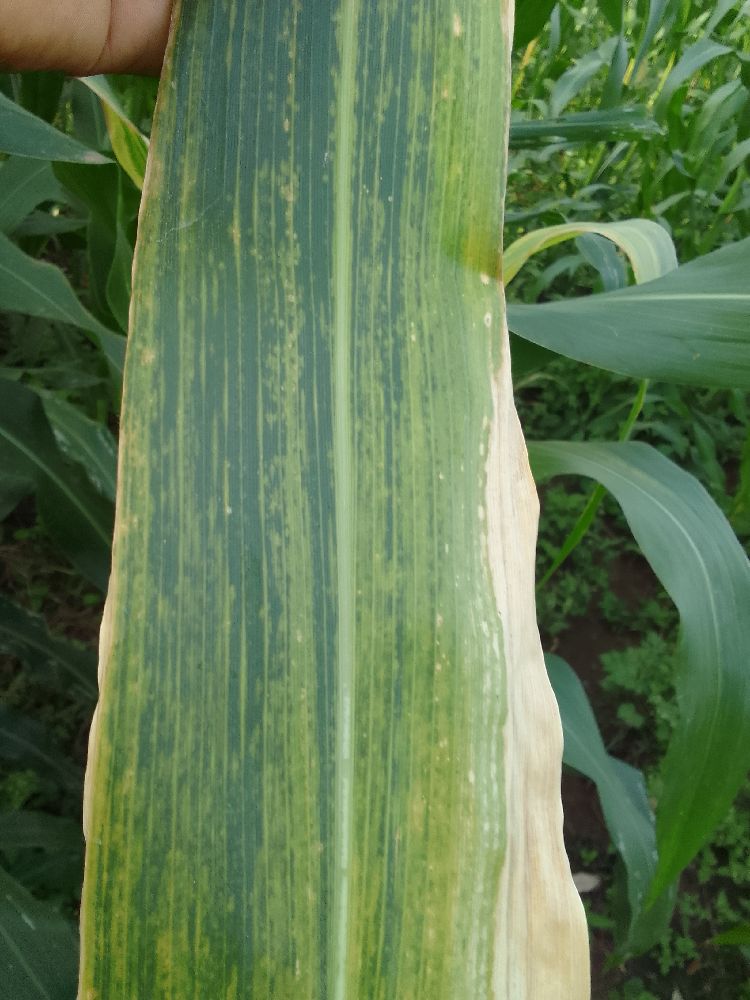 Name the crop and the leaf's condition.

maize, maize lethal necrosis
